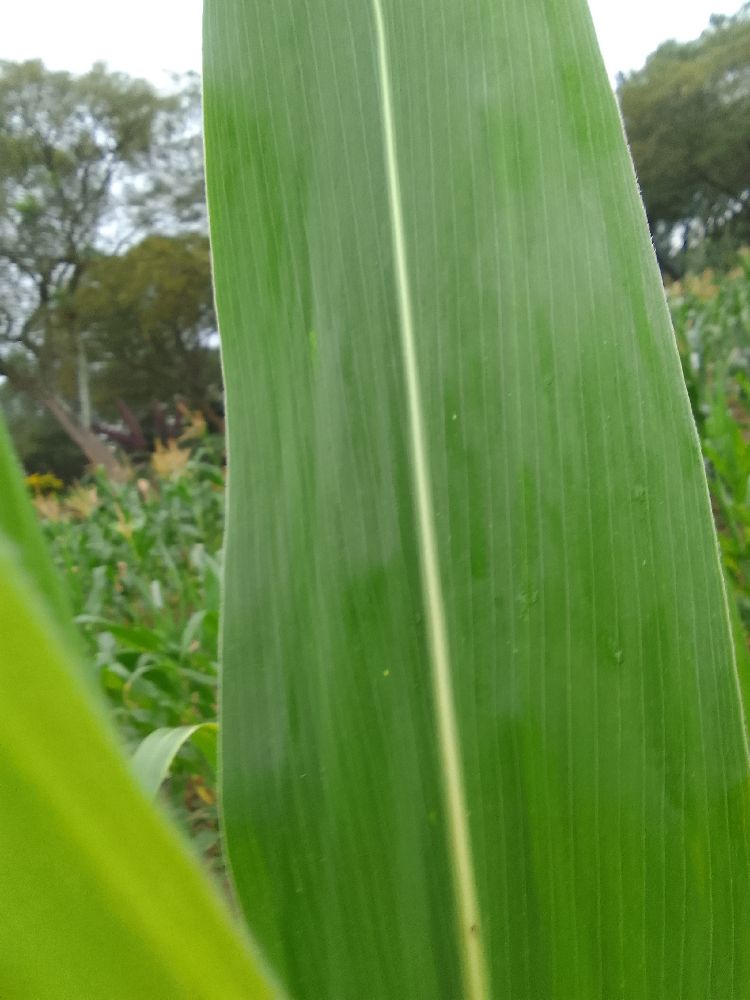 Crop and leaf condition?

maize, healthy
